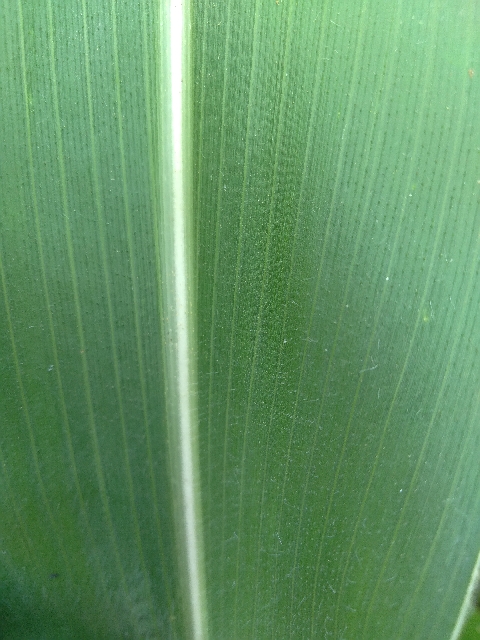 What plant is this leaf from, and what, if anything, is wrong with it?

maize, healthy
